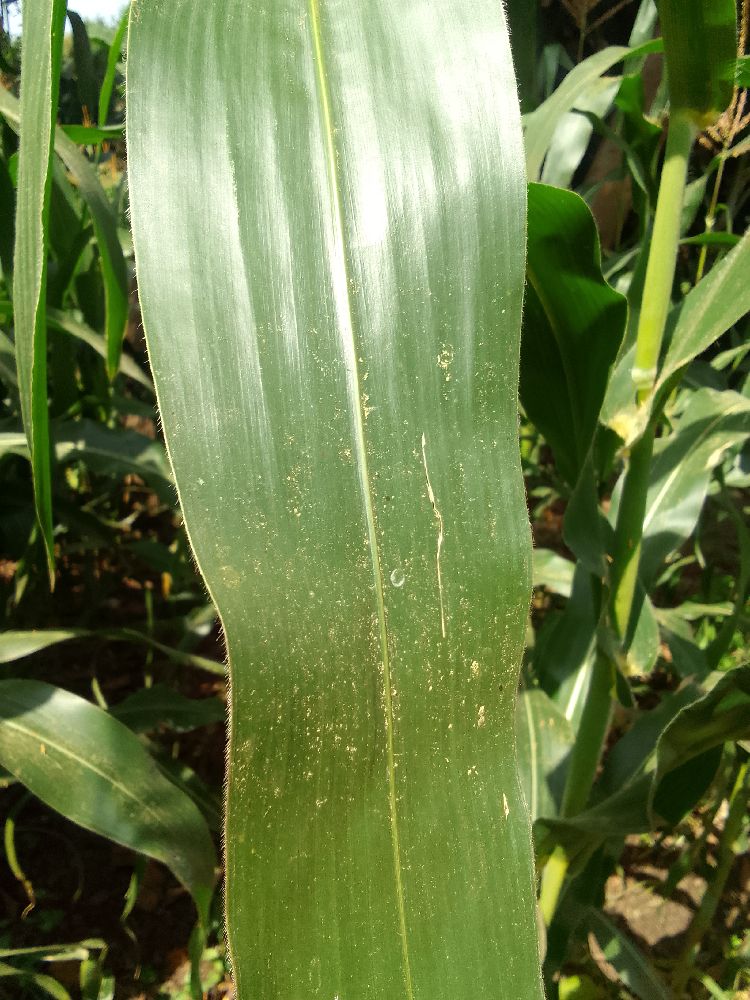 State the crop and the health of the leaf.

maize, healthy
